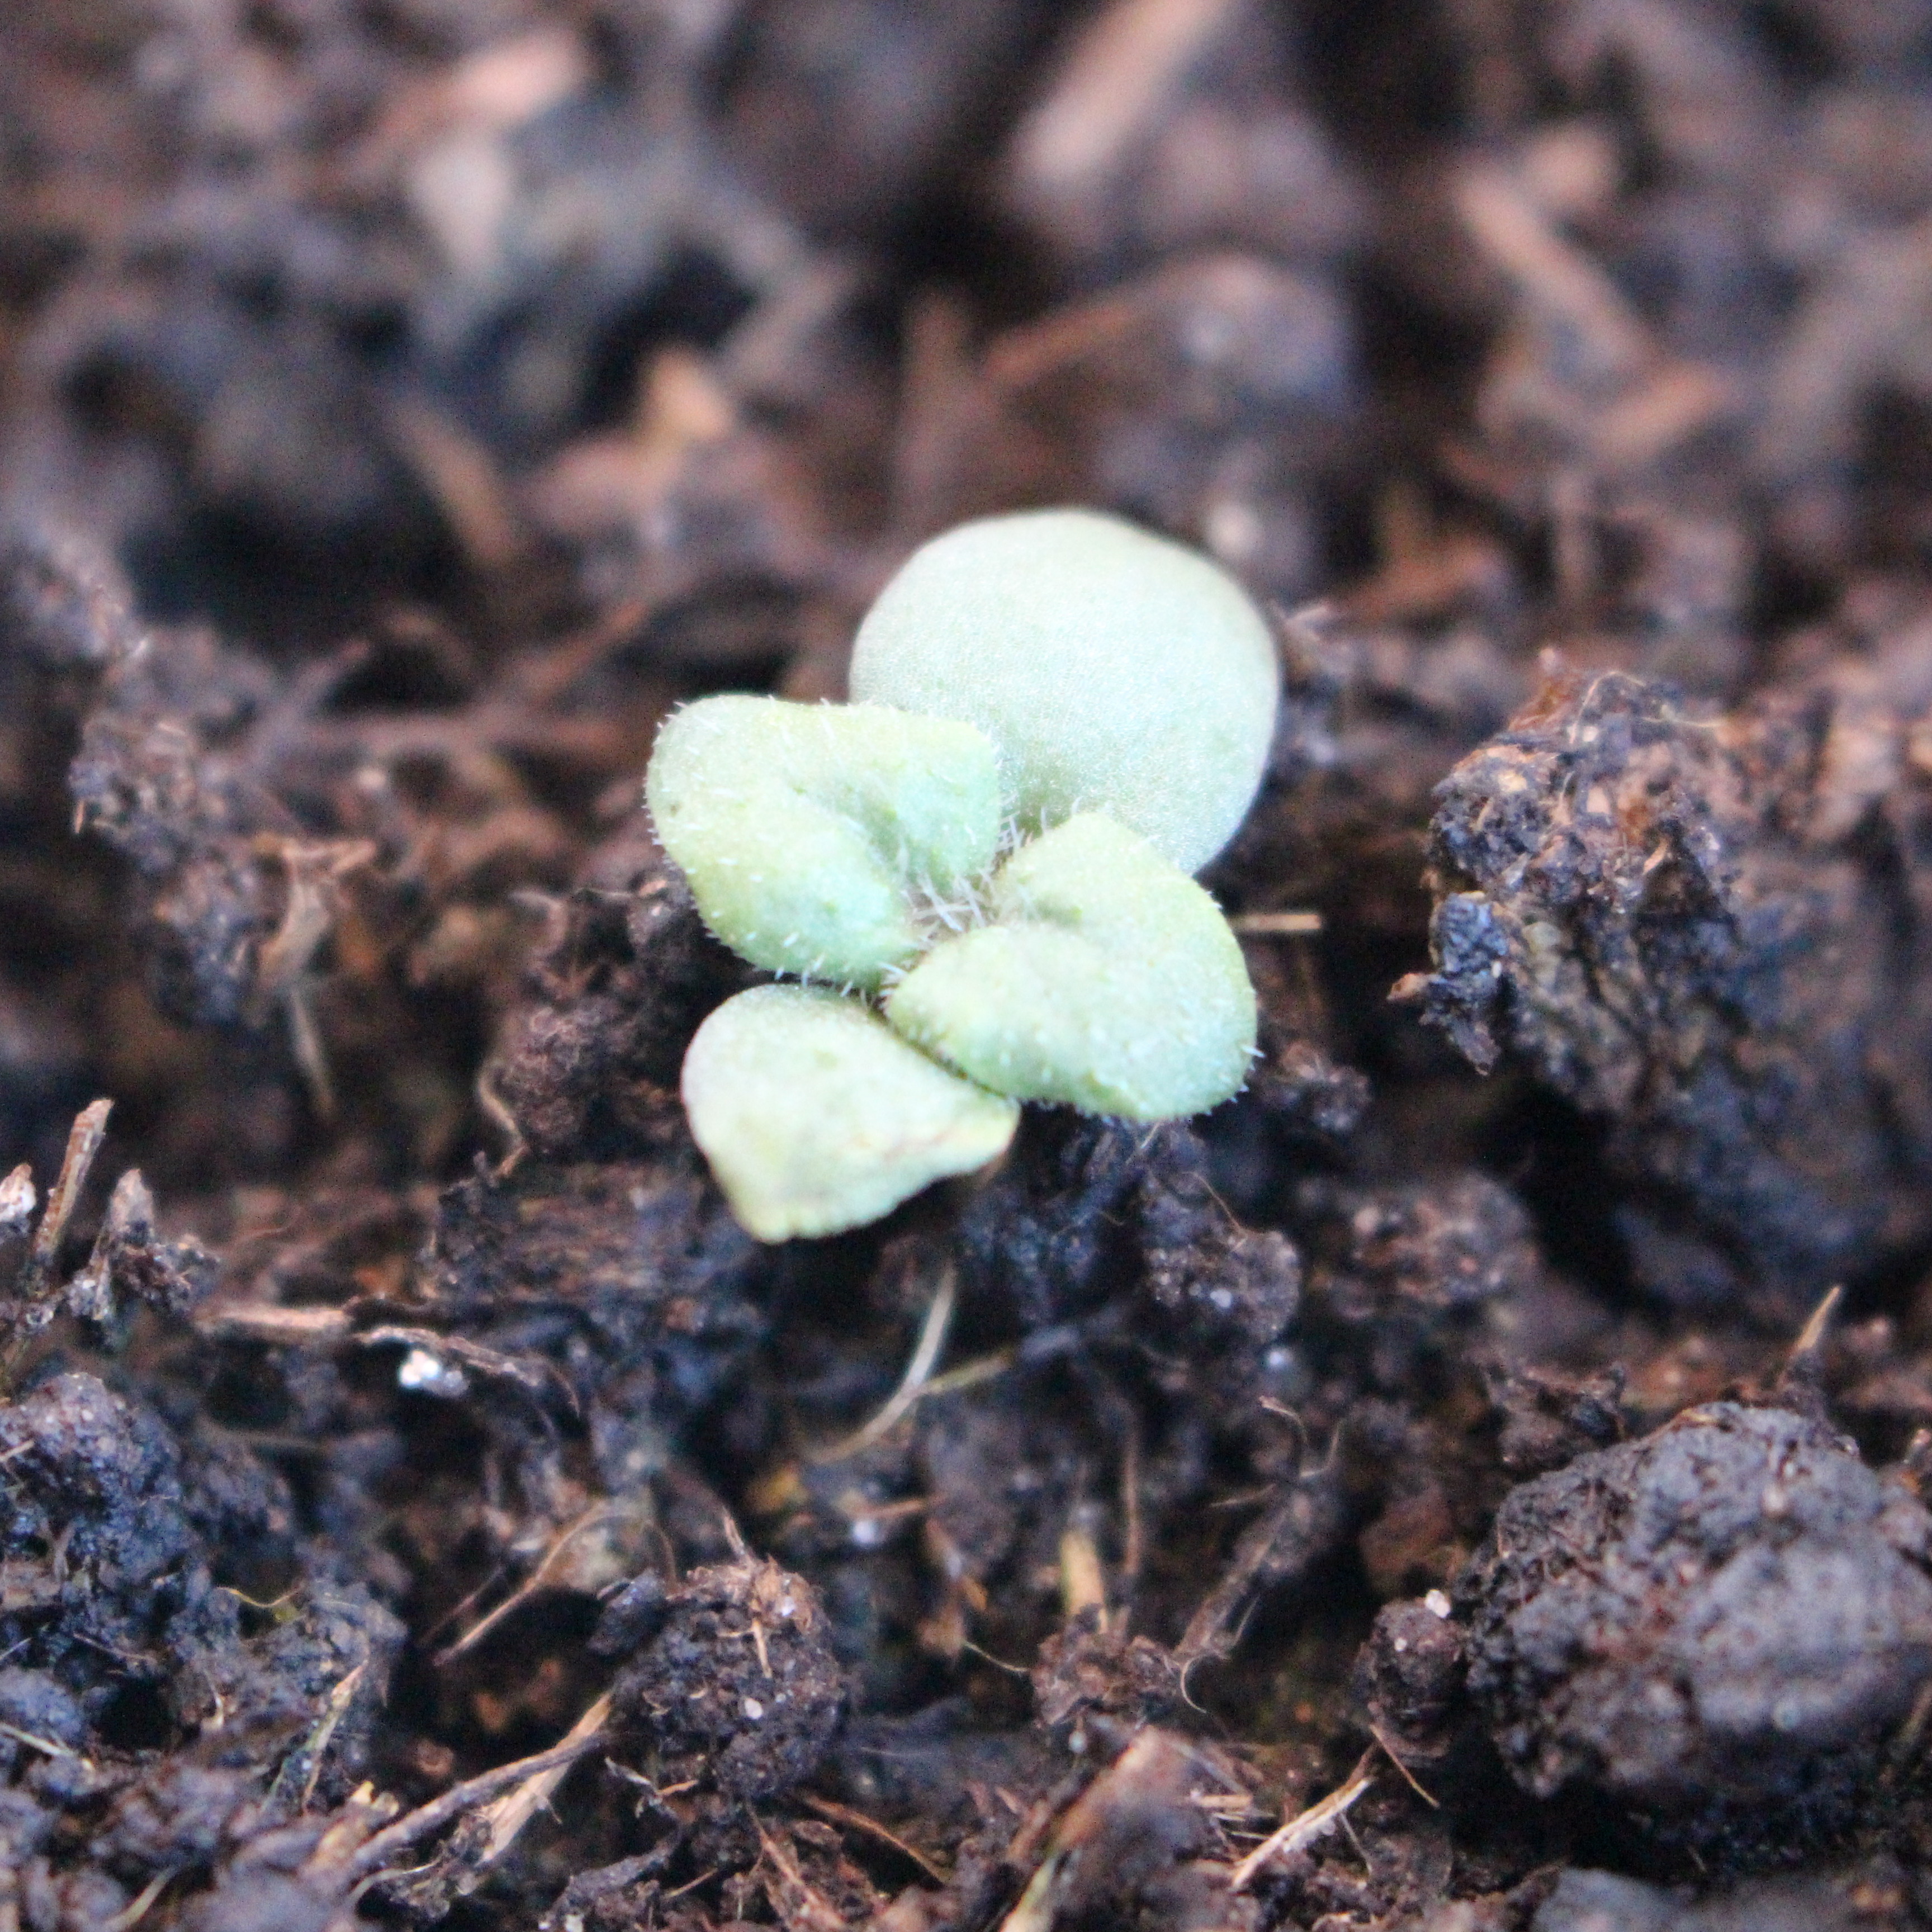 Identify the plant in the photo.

Veronica persica
